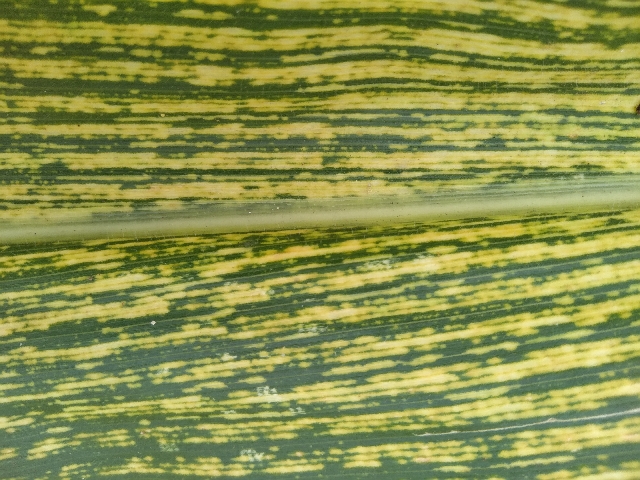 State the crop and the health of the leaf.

maize, maize streak virus
